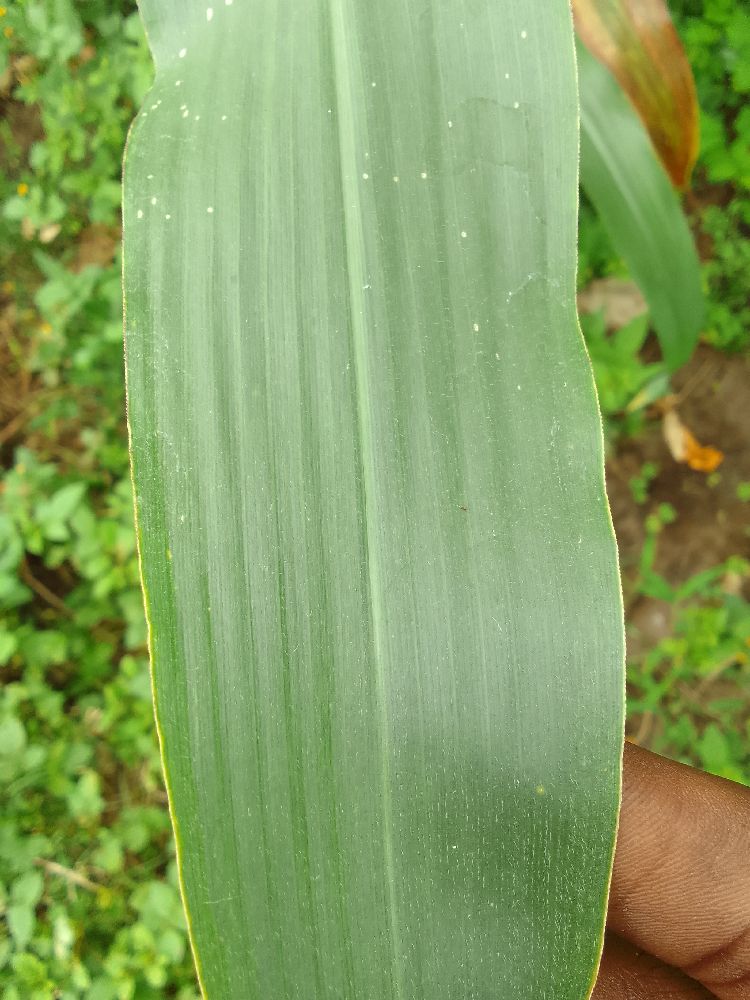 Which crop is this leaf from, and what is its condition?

maize, healthy
